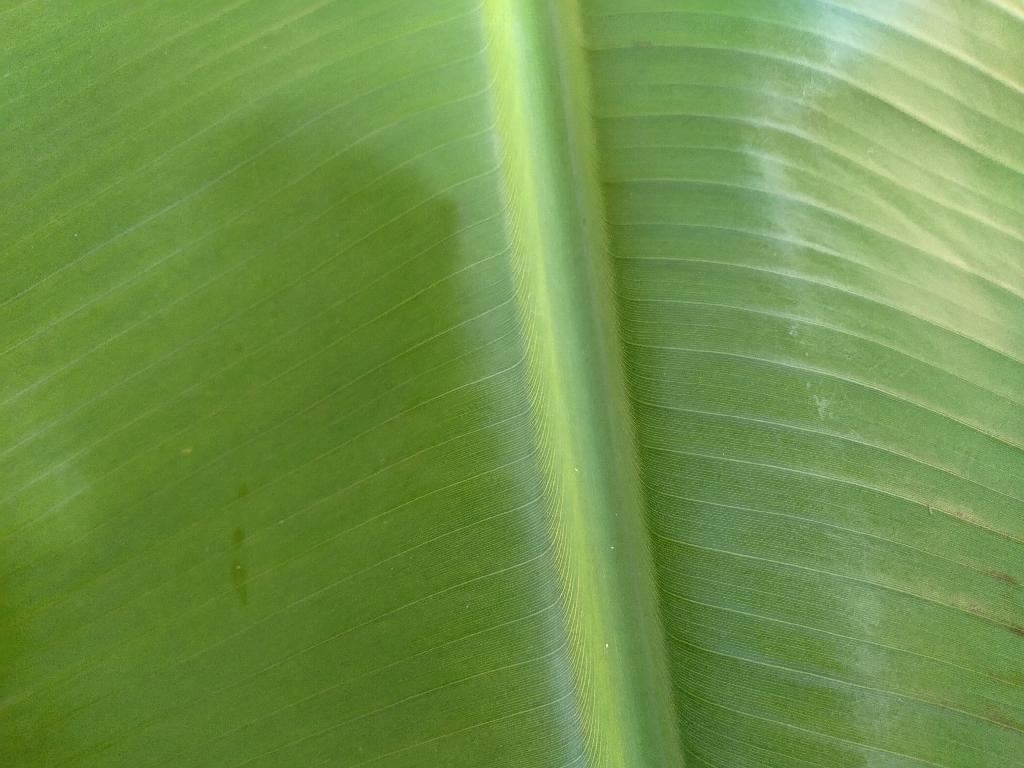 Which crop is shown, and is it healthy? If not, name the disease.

banana, healthy
